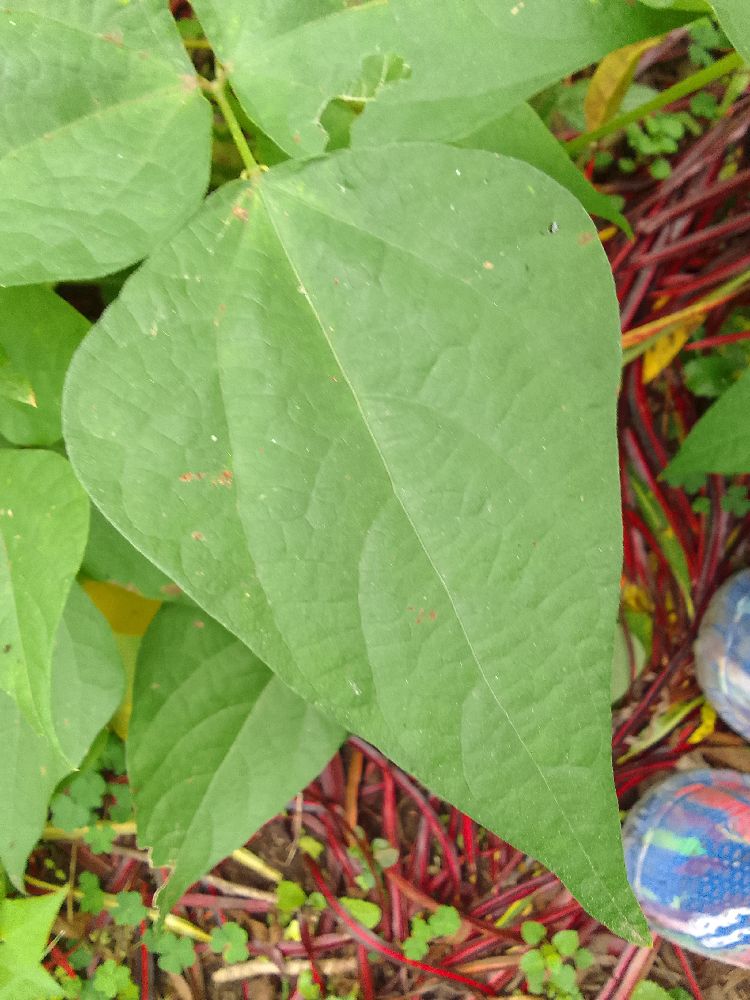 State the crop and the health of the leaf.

common bean, healthy
